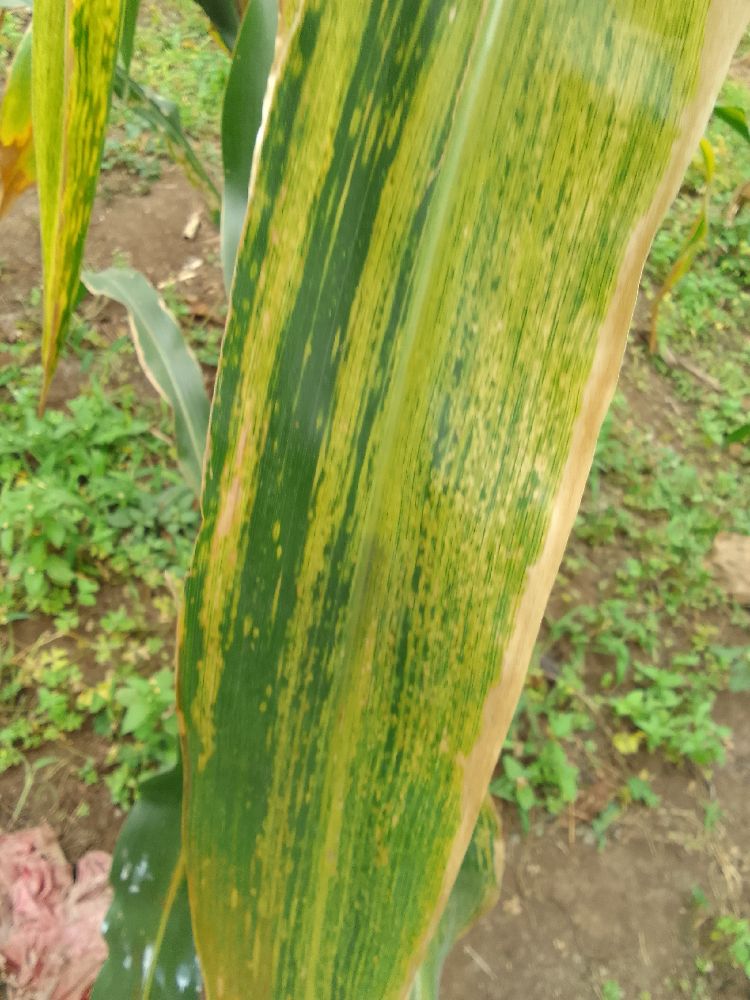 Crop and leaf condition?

maize, maize lethal necrosis
